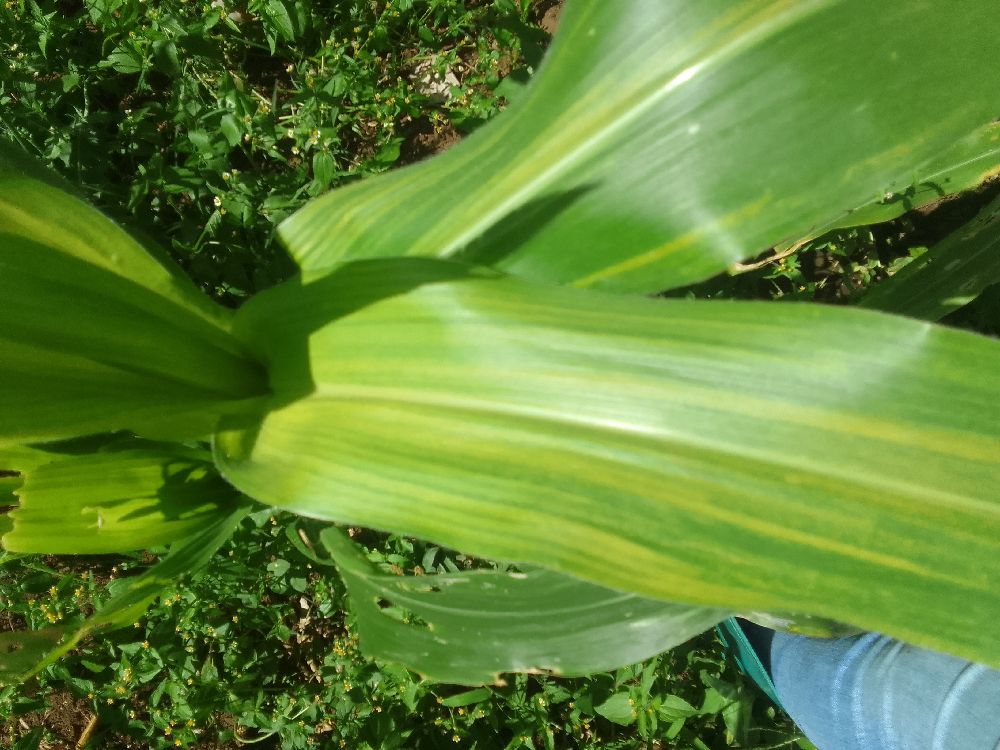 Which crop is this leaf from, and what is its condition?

maize, maize lethal necrosis
